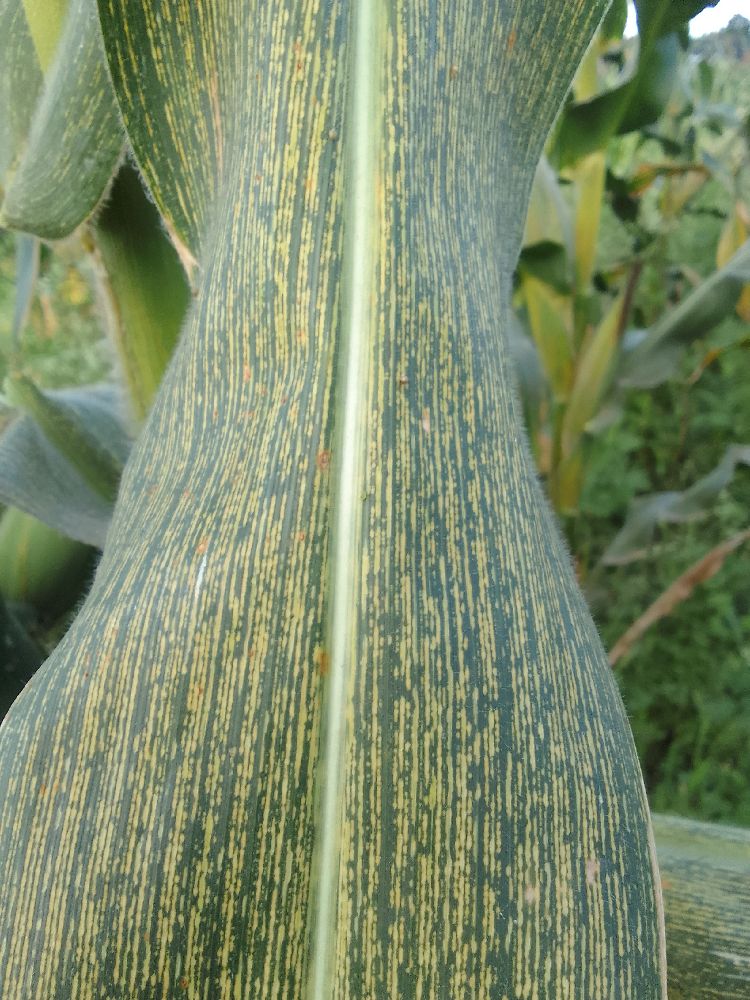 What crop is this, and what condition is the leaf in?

maize, maize streak virus
